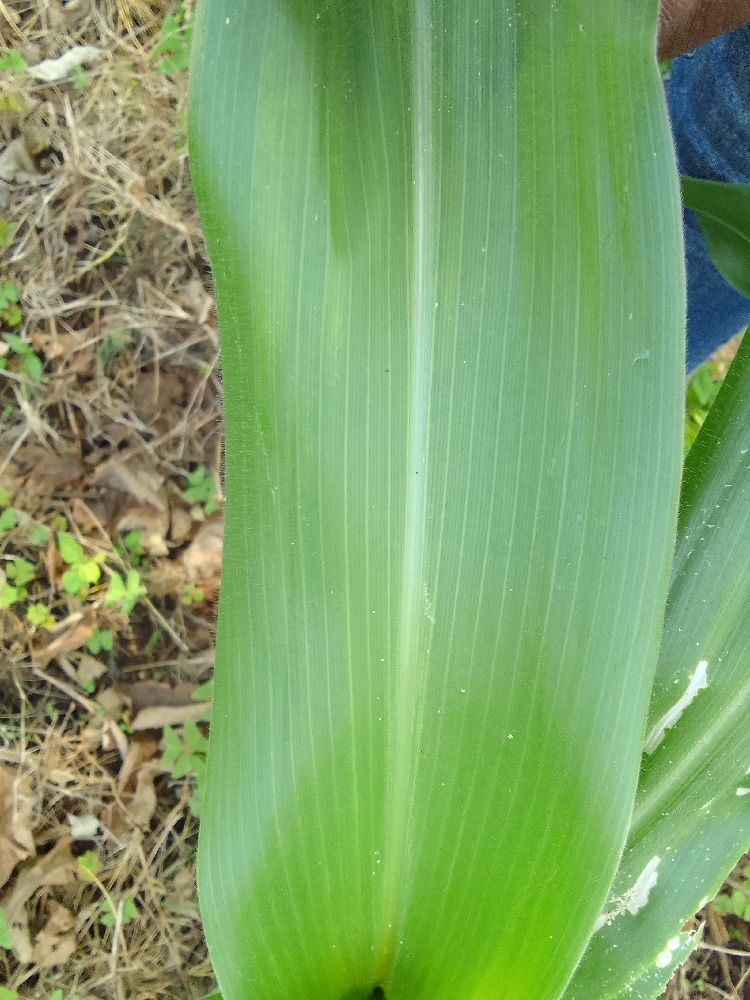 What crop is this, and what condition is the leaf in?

maize, healthy
